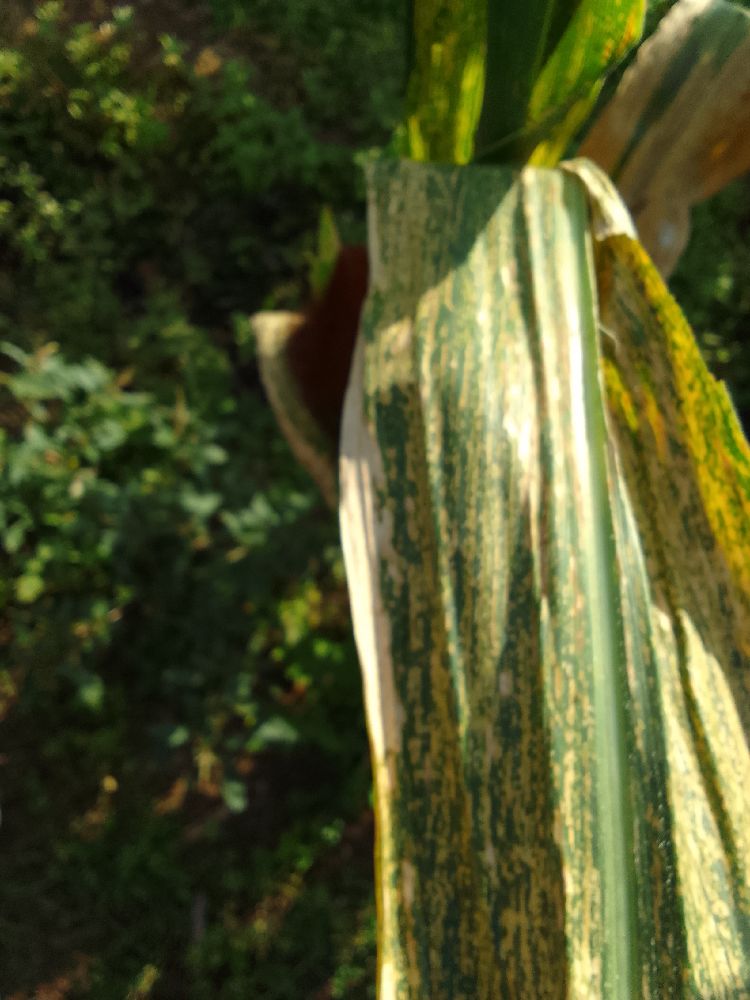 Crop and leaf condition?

maize, maize lethal necrosis
